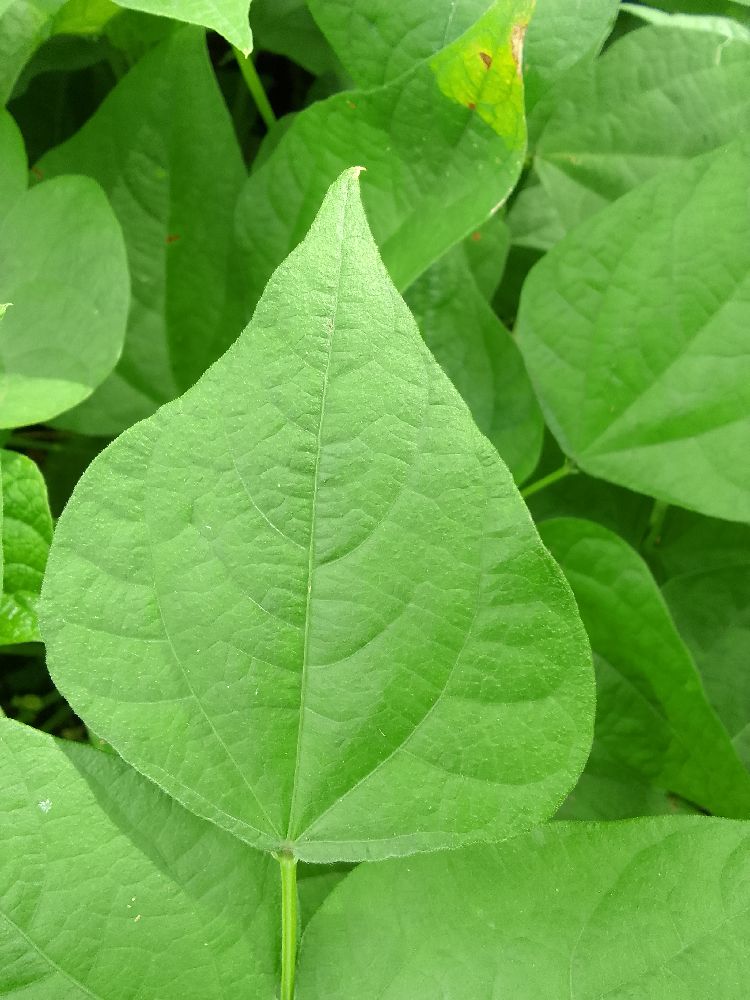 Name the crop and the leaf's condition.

common bean, healthy
